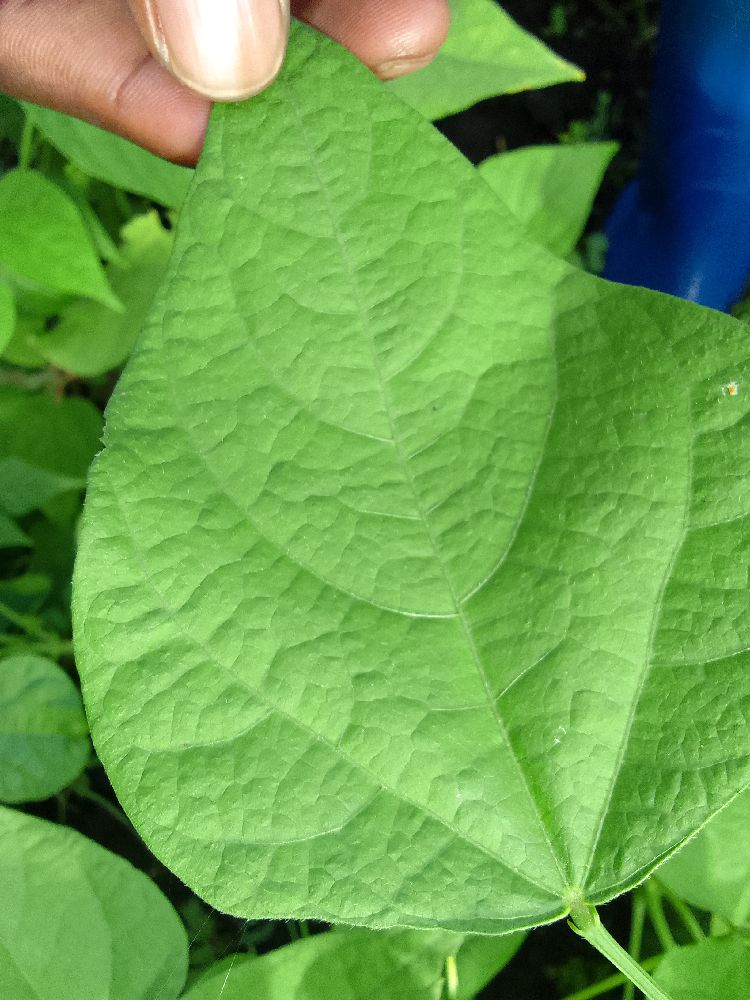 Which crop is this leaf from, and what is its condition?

common bean, healthy
